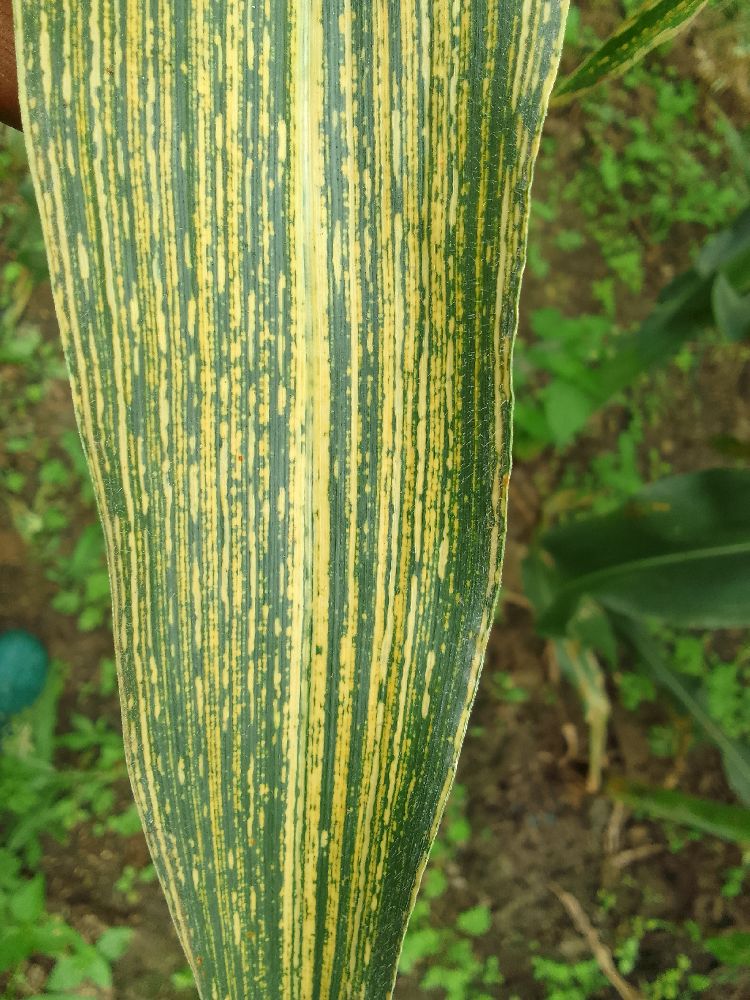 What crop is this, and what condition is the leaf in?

maize, maize streak virus
